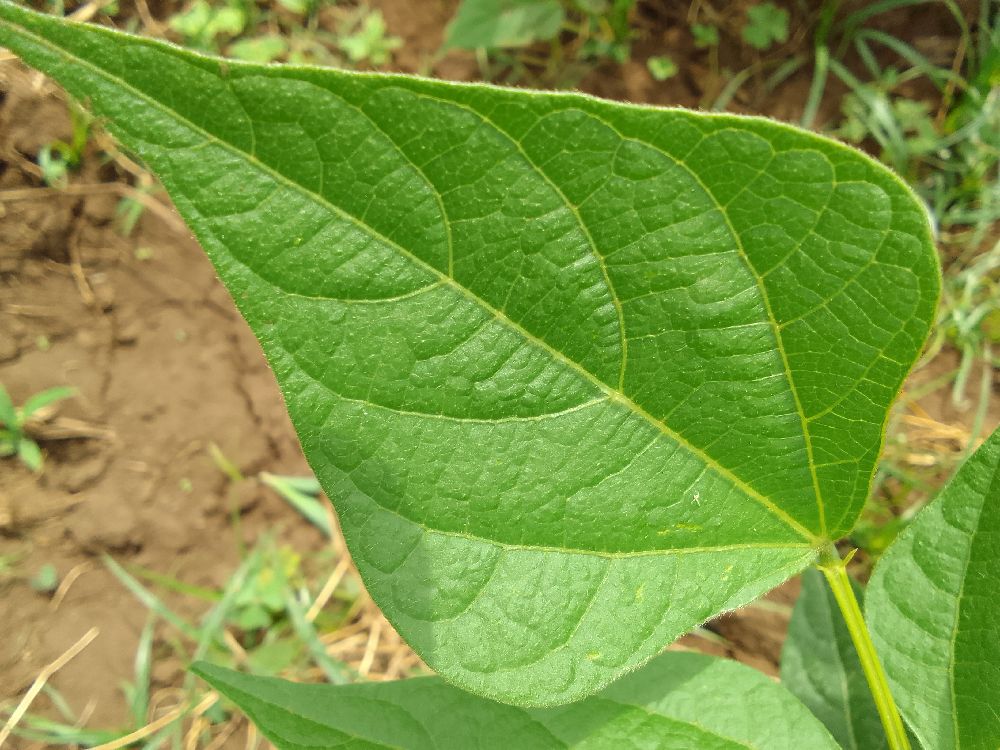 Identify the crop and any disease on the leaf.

common bean, healthy
